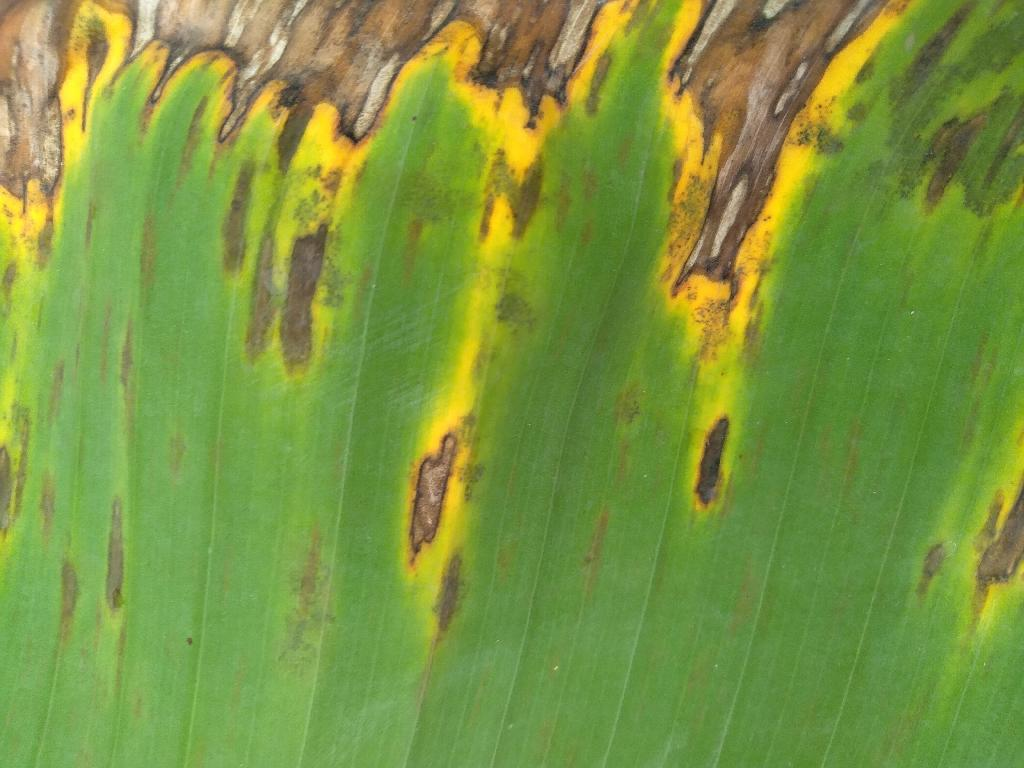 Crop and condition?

banana, black sigatoka
